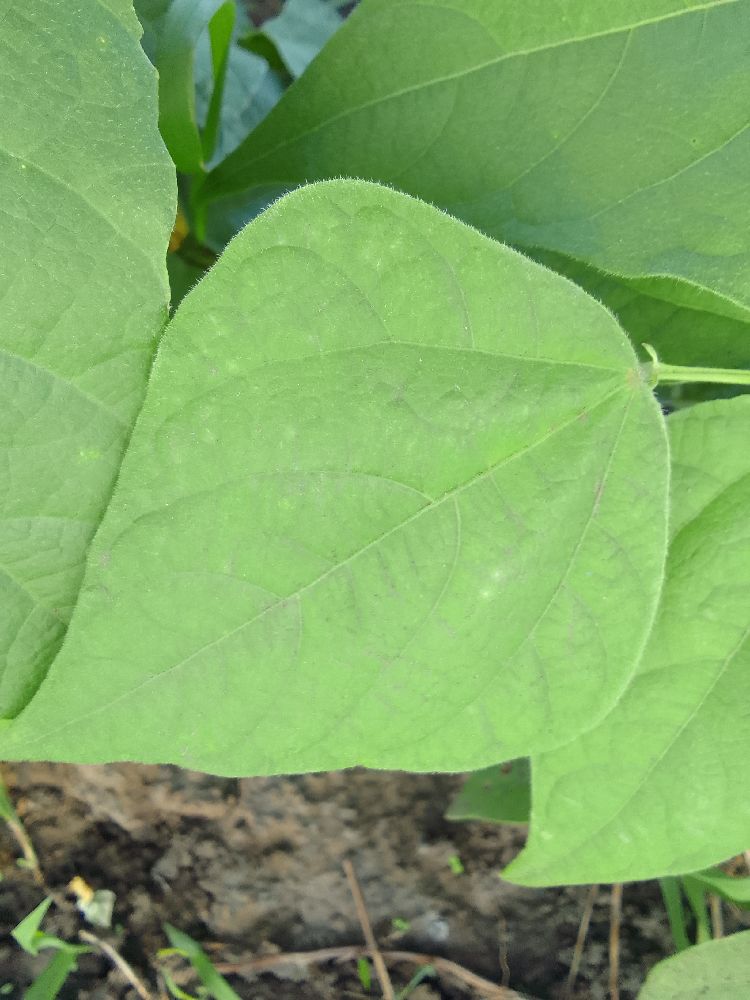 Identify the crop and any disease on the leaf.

common bean, healthy
